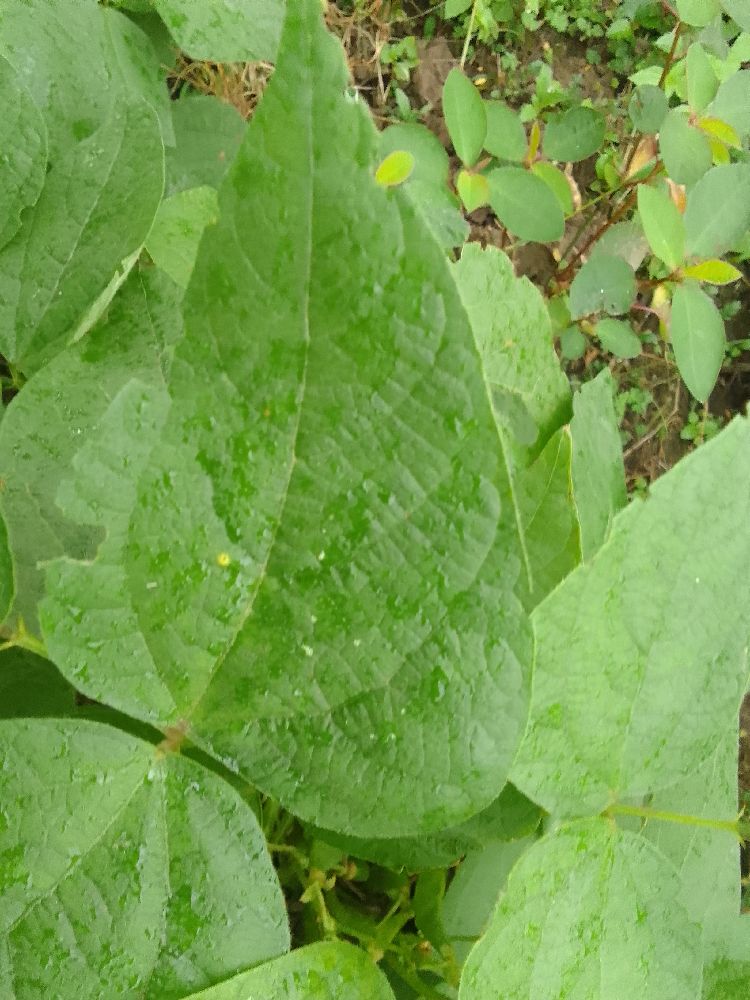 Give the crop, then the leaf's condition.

common bean, healthy
